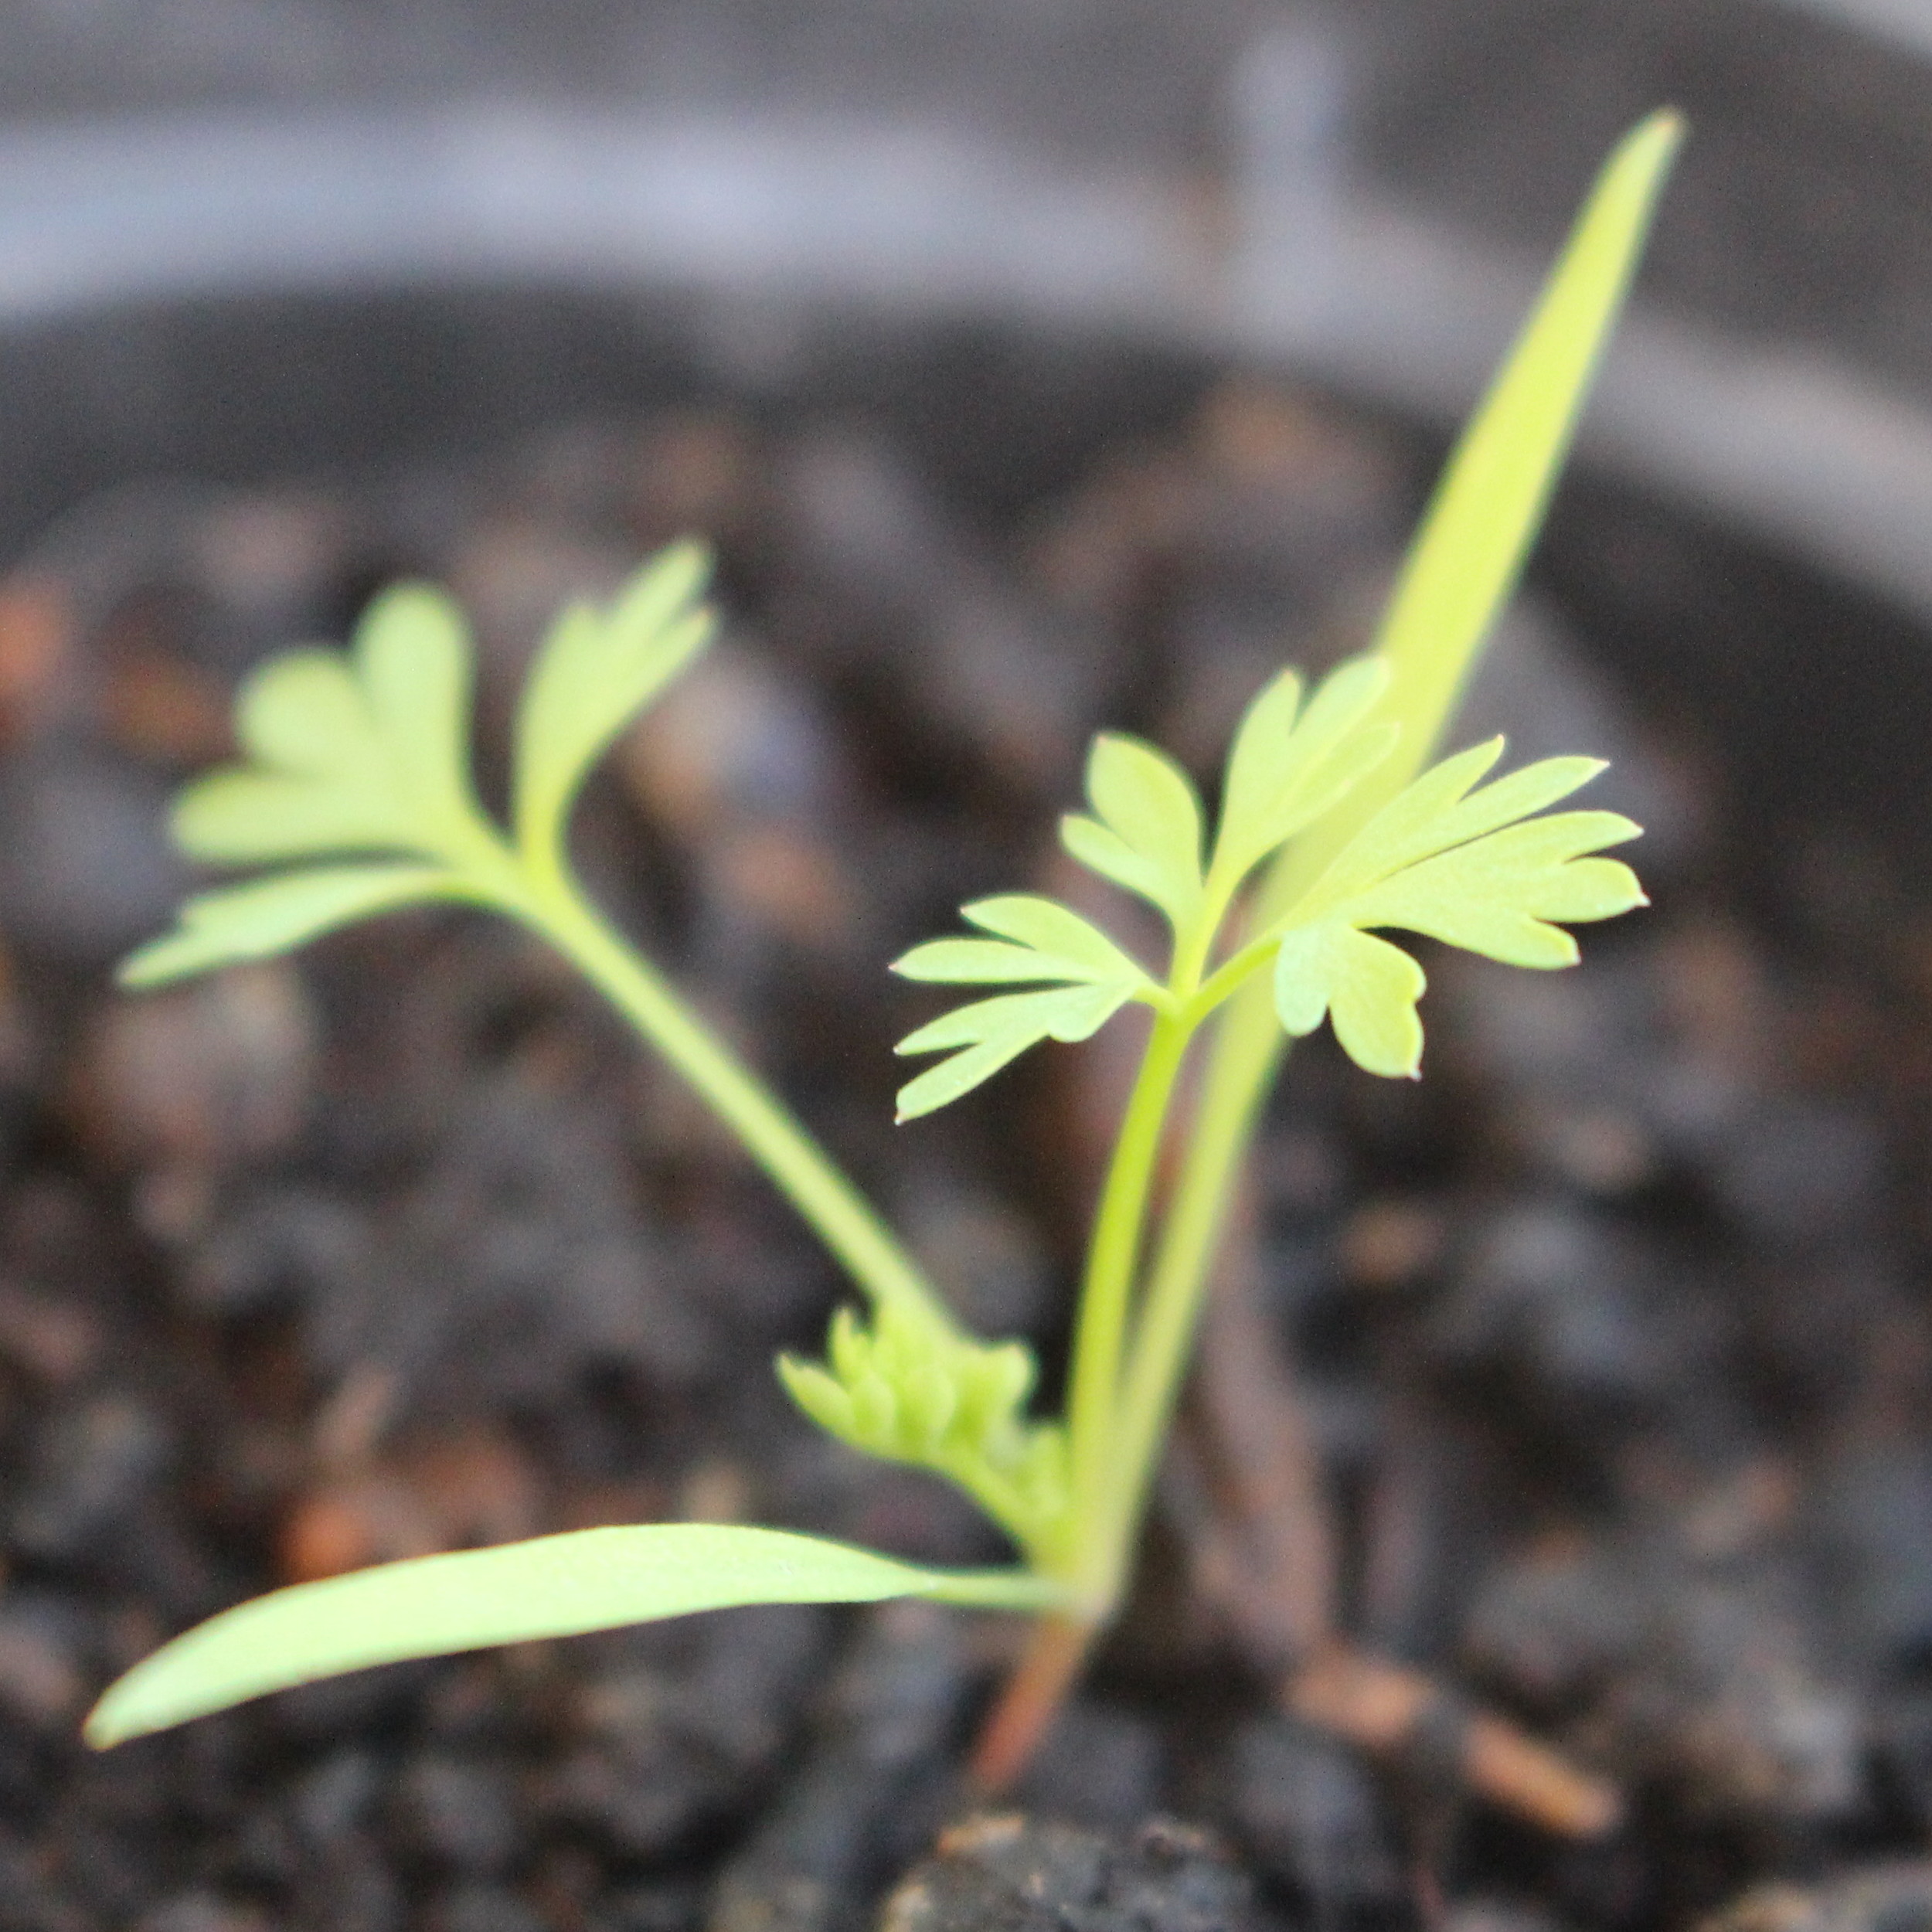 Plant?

Fumaria officinalis
